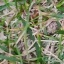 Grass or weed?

grass
